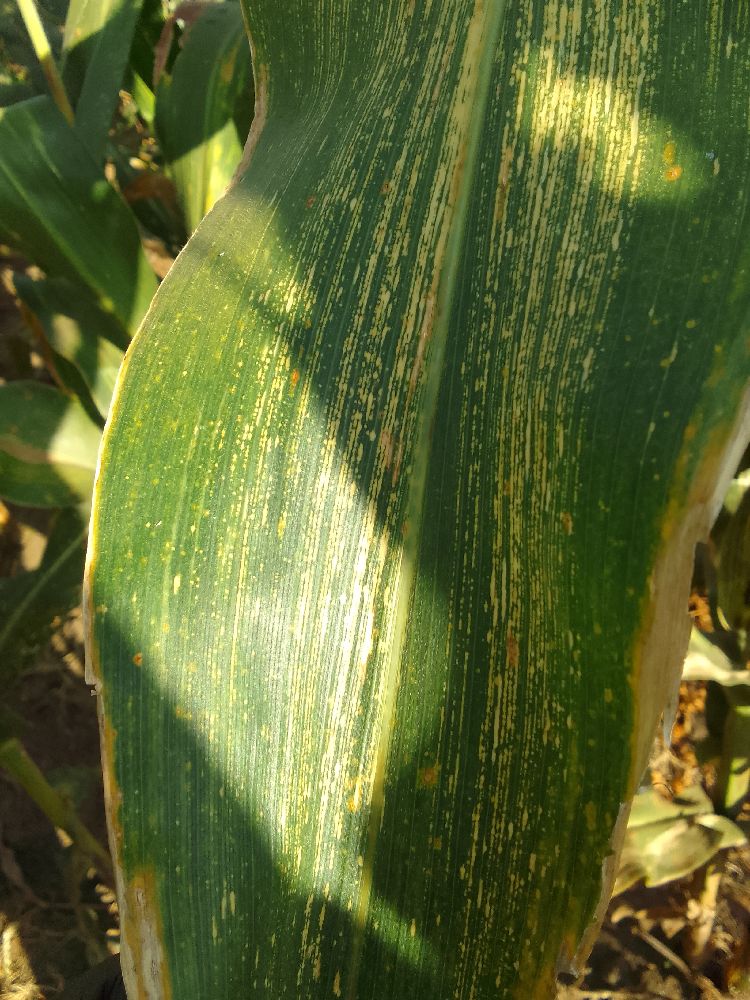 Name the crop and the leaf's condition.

maize, maize streak virus
